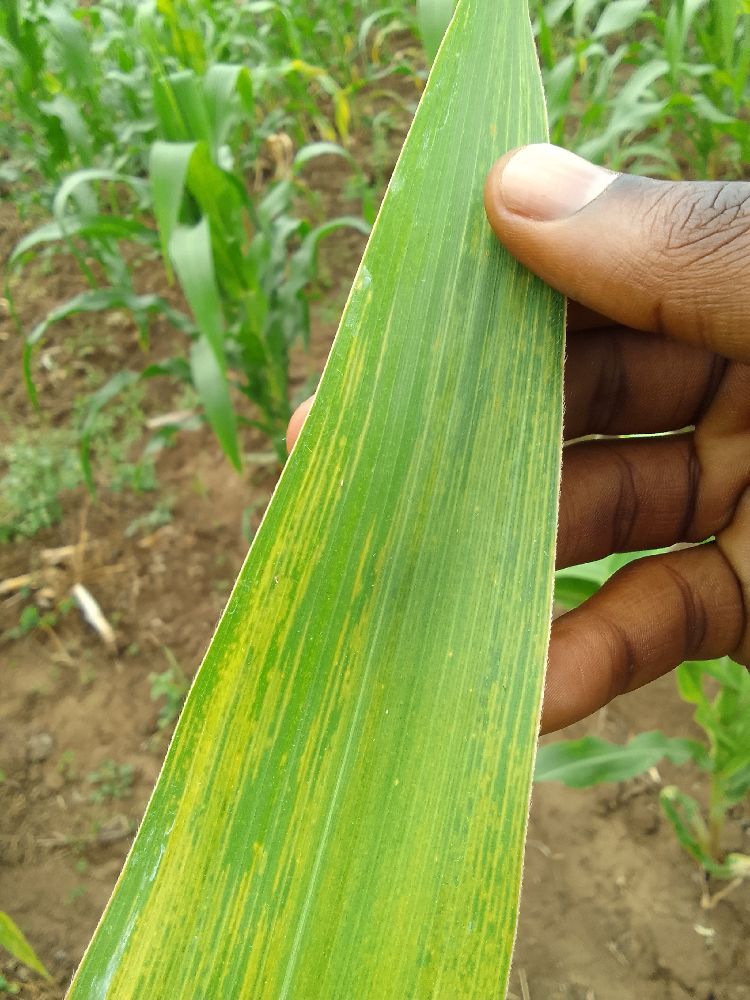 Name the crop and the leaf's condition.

maize, maize lethal necrosis
